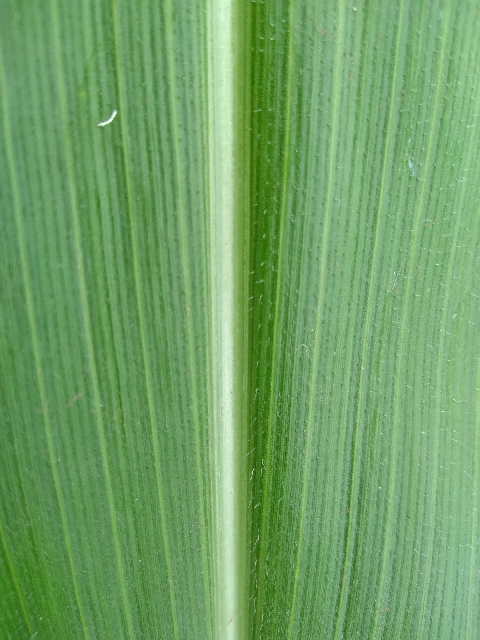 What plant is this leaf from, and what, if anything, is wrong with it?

maize, healthy
